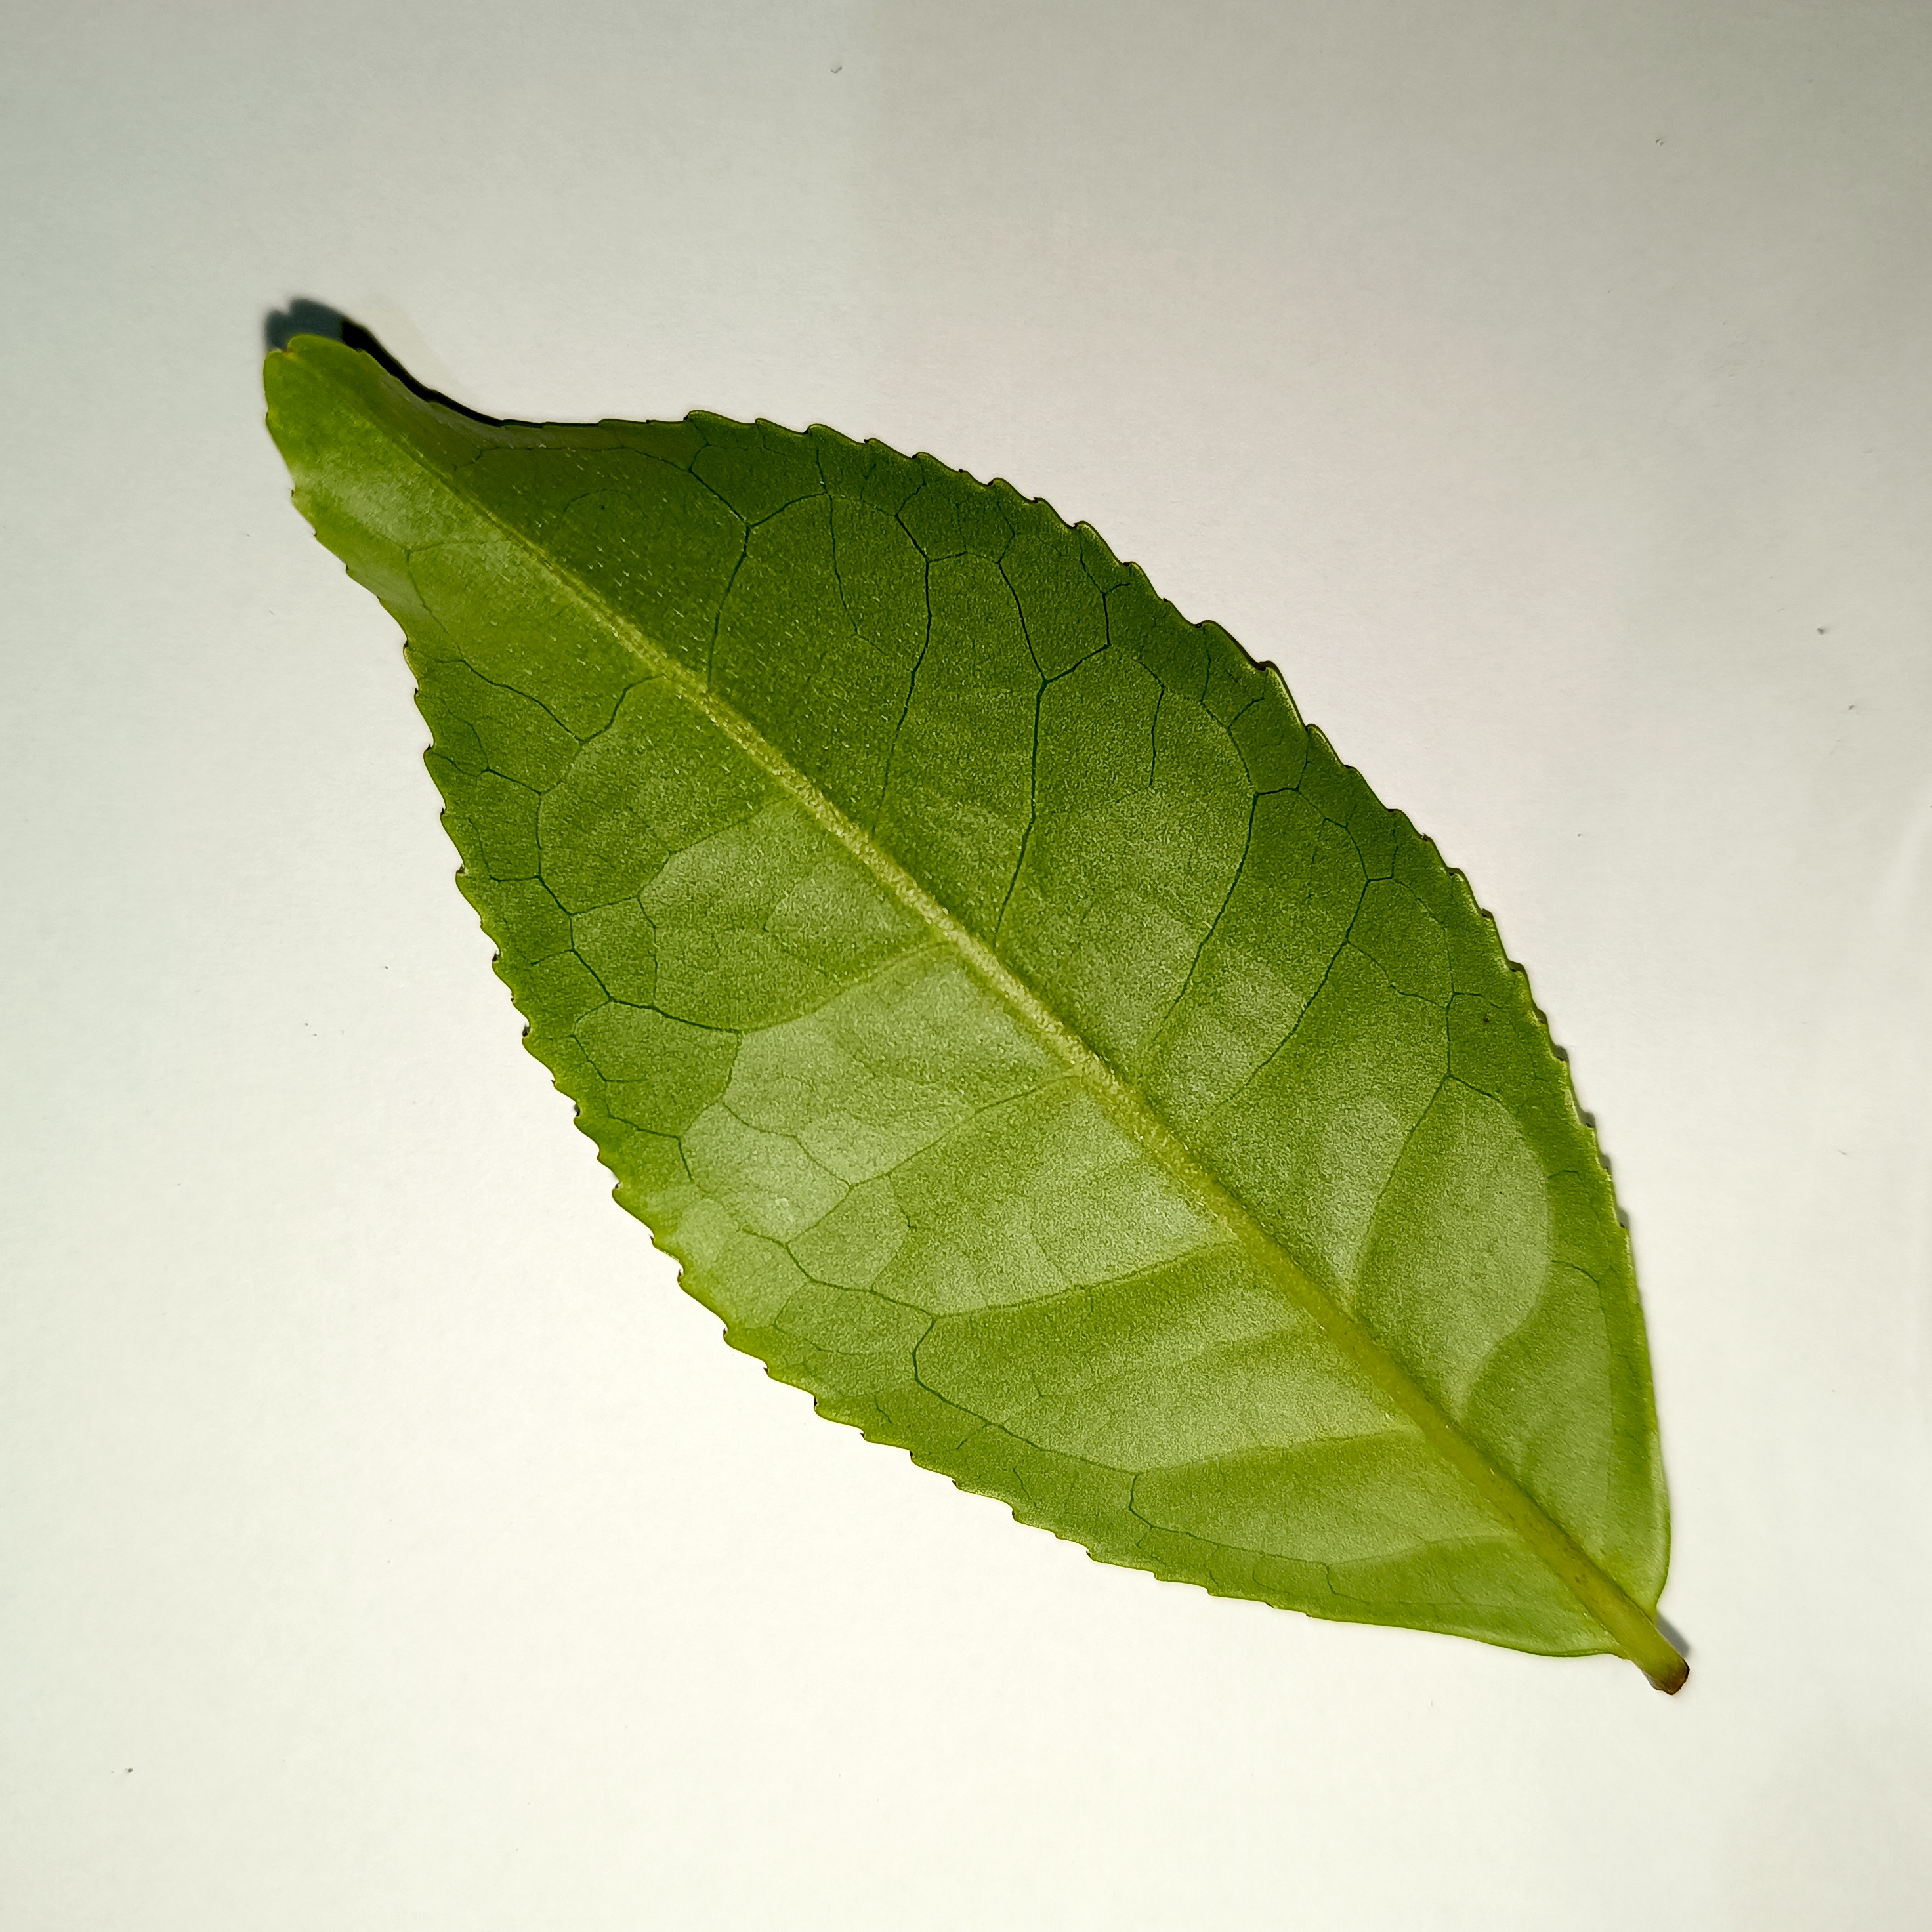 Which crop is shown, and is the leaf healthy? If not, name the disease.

tea, healthy
